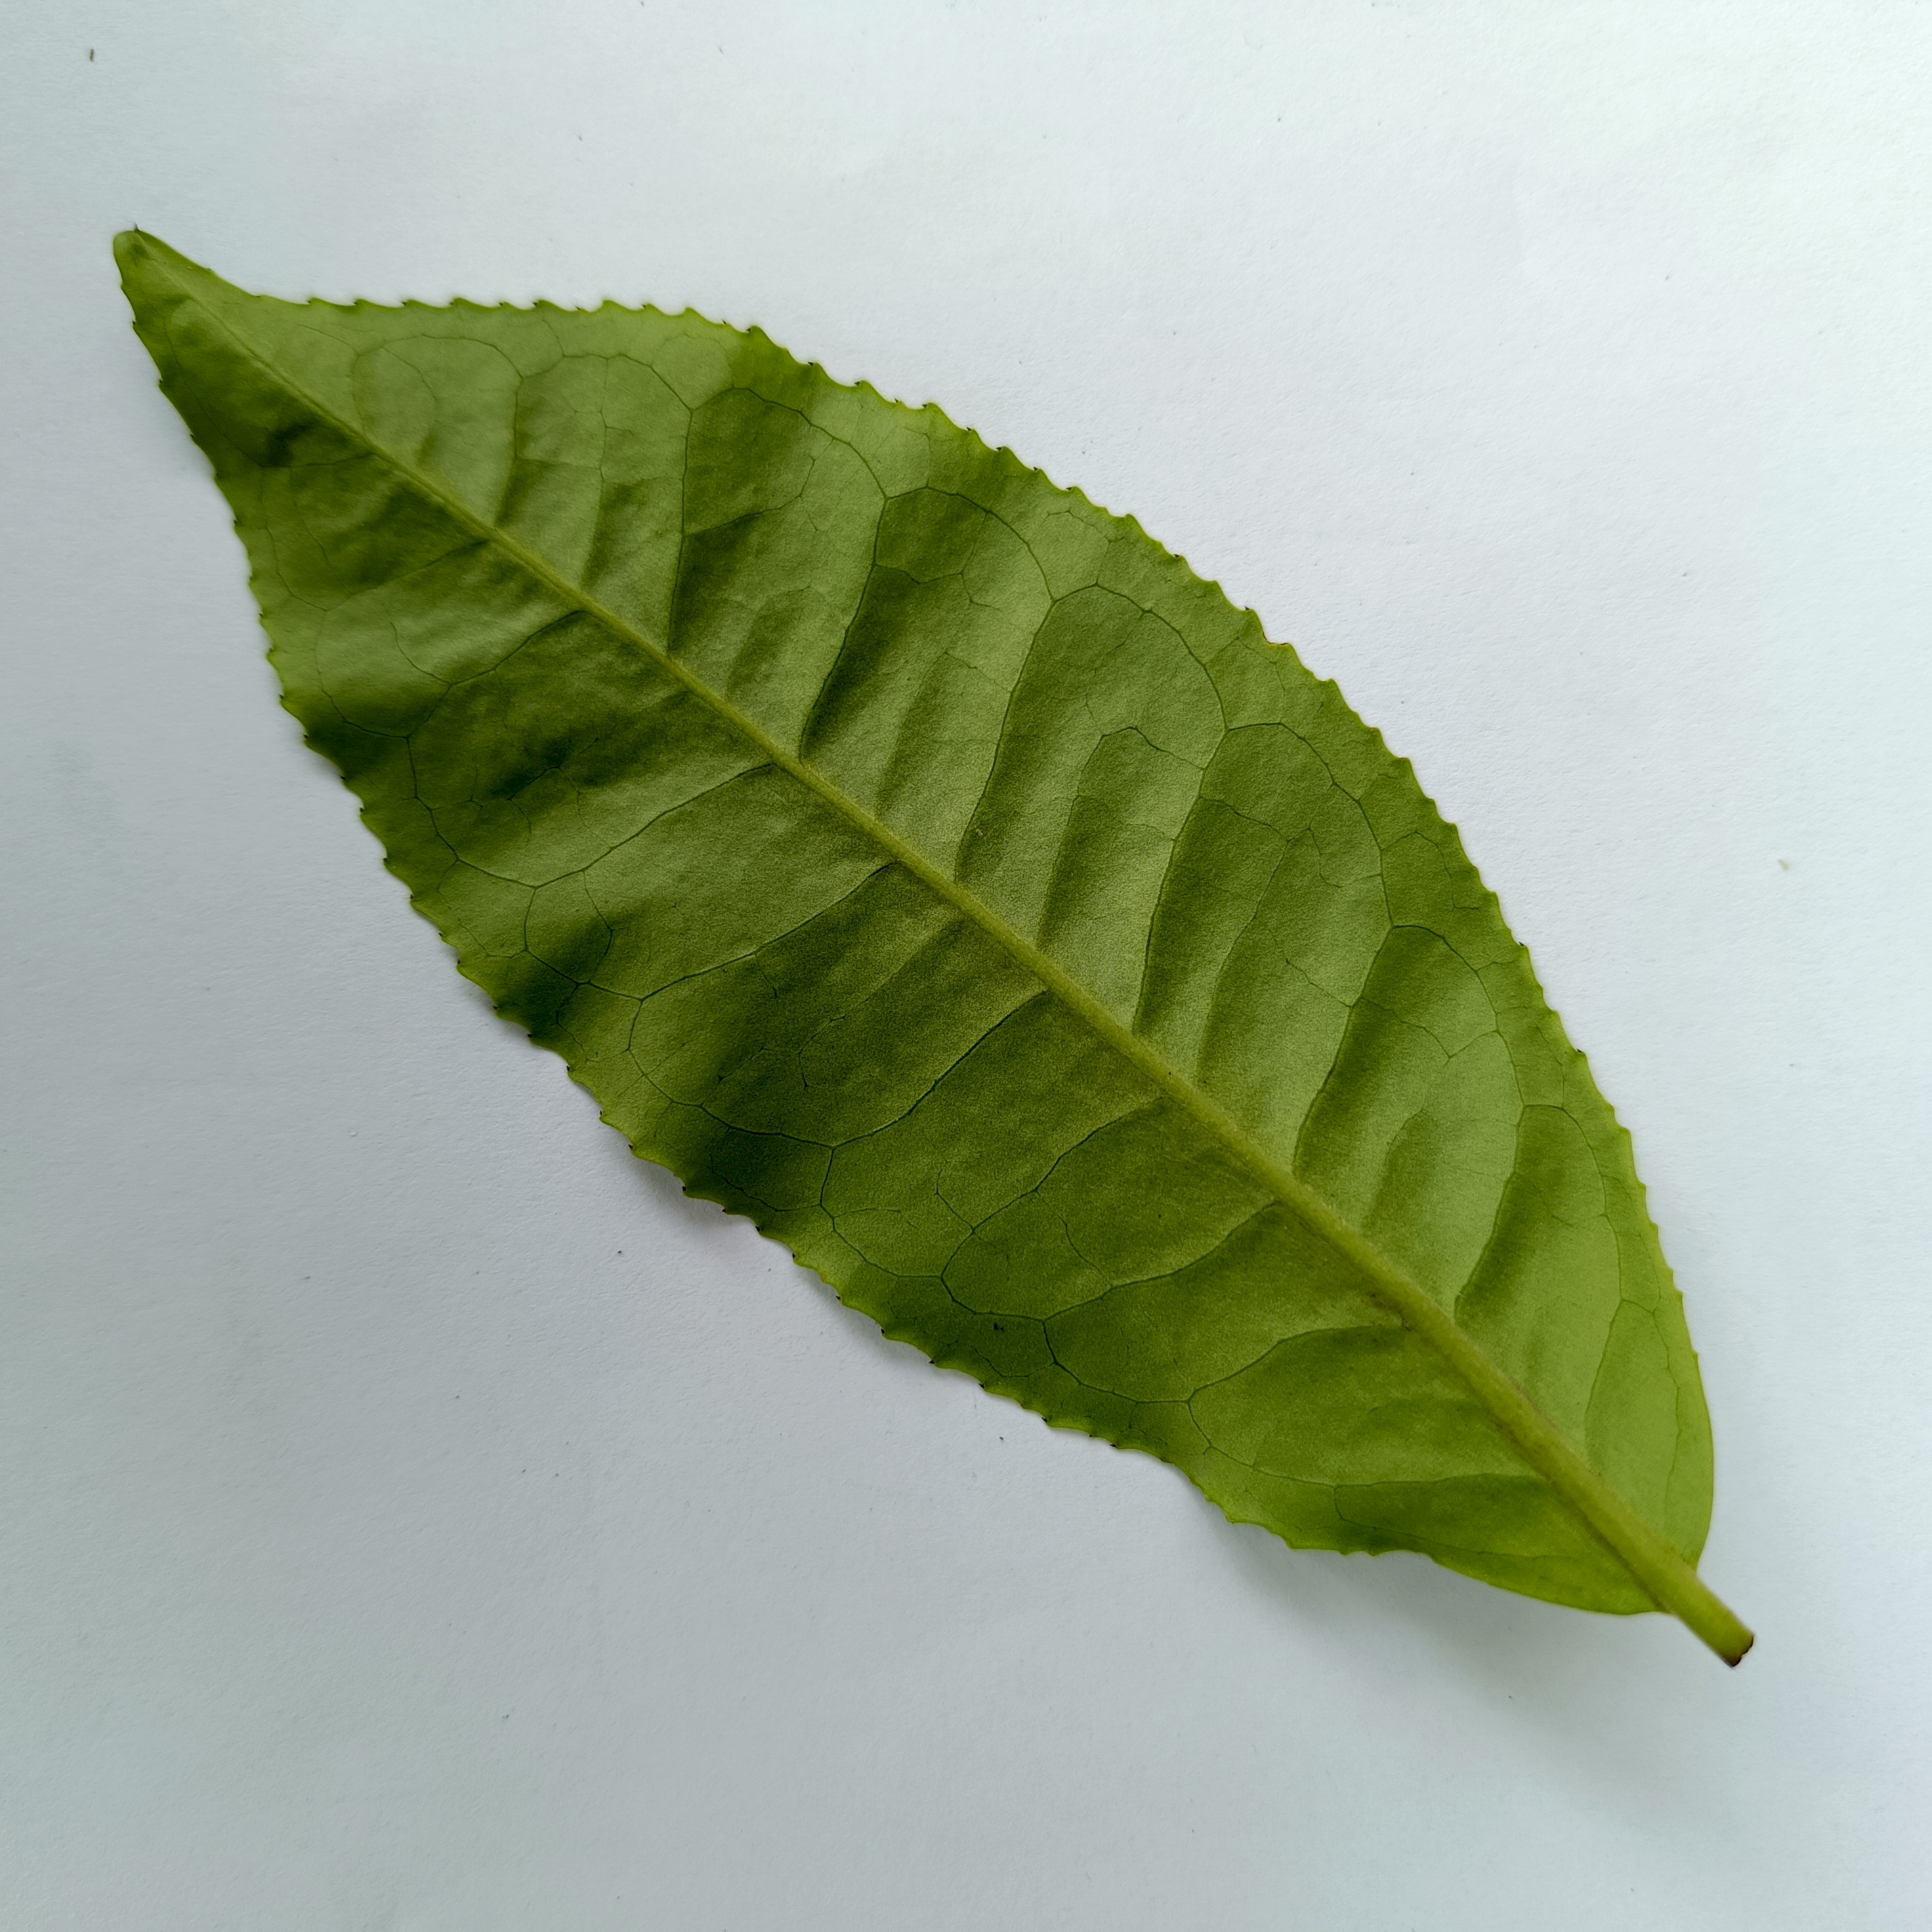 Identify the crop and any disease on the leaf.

tea, healthy
